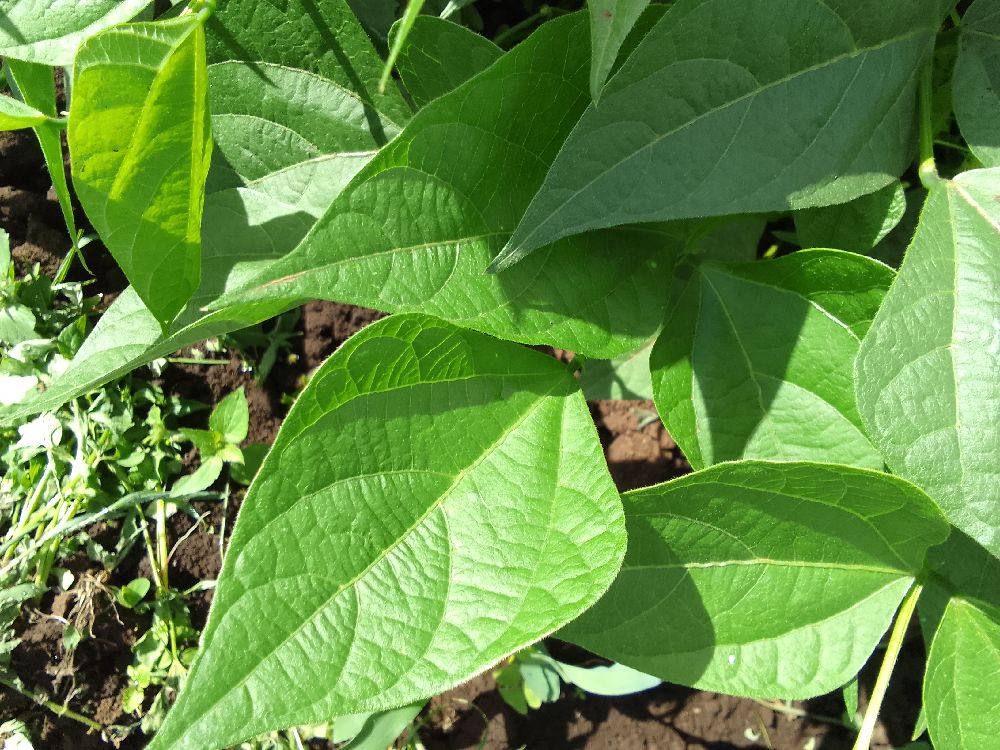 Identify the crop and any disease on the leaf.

common bean, healthy
